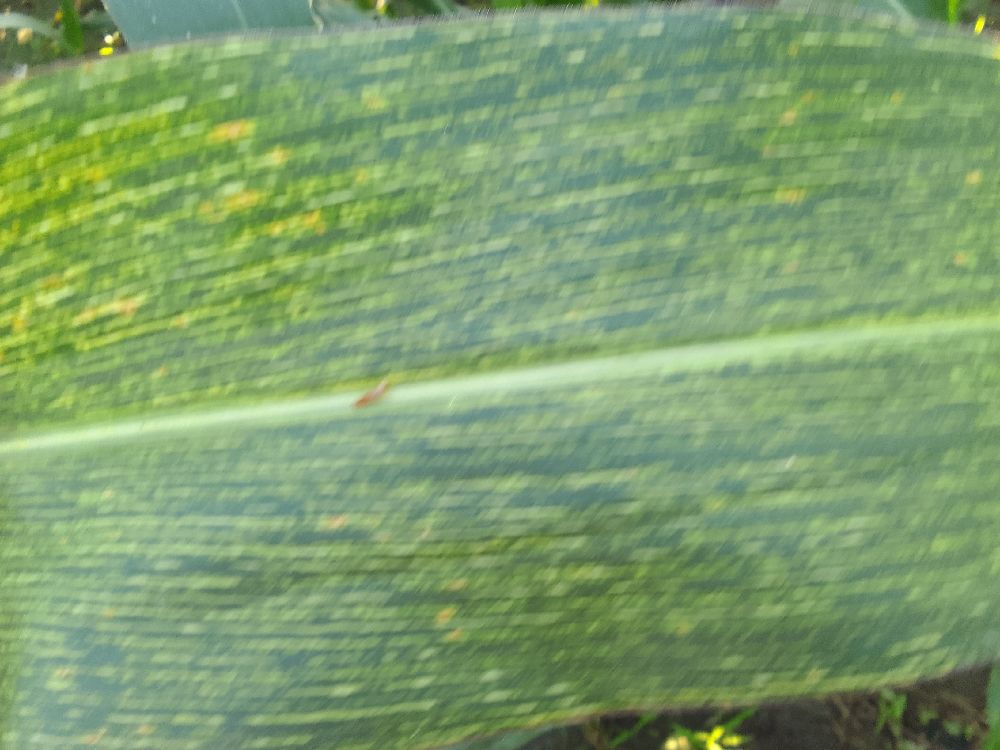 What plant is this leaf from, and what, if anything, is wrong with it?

maize, maize streak virus
